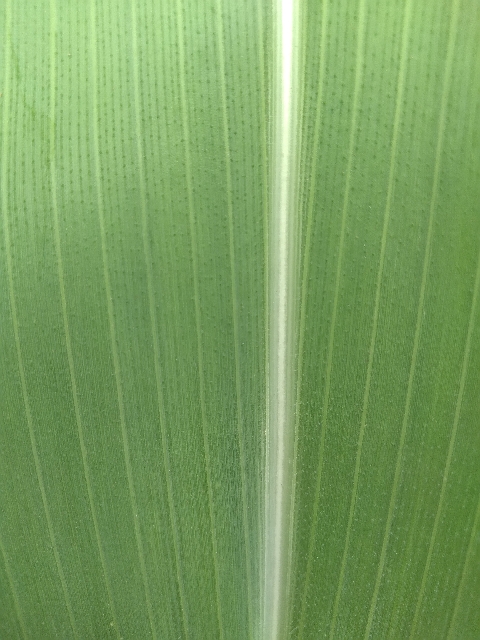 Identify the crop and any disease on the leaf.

maize, healthy
